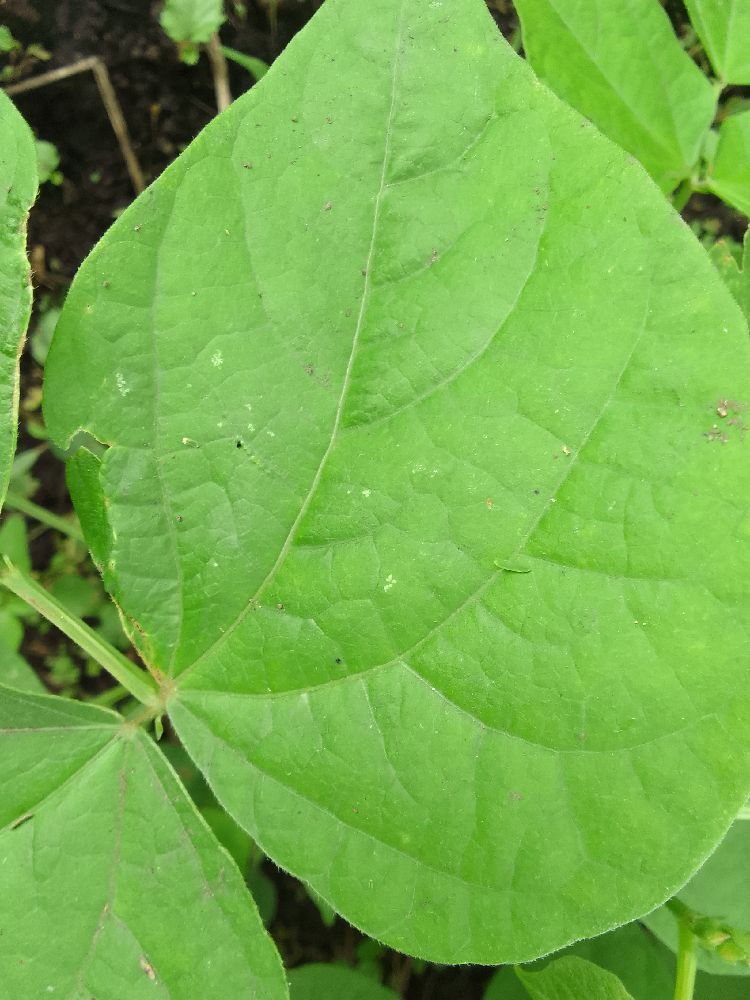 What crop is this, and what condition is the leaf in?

common bean, healthy
